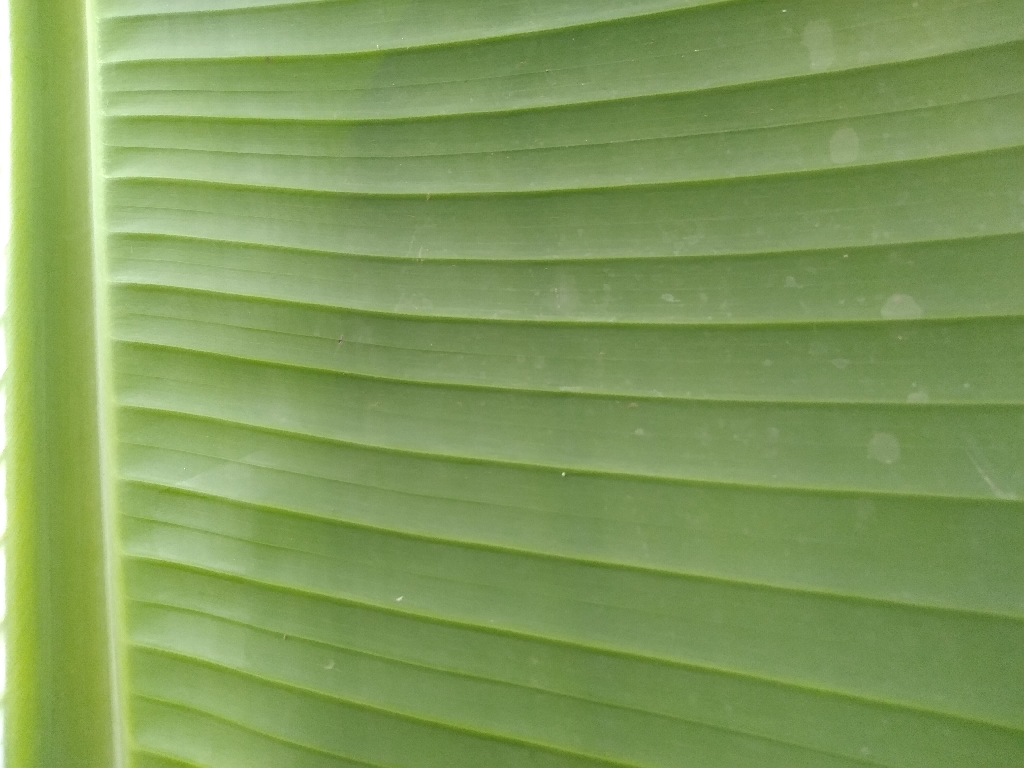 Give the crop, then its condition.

banana, healthy
